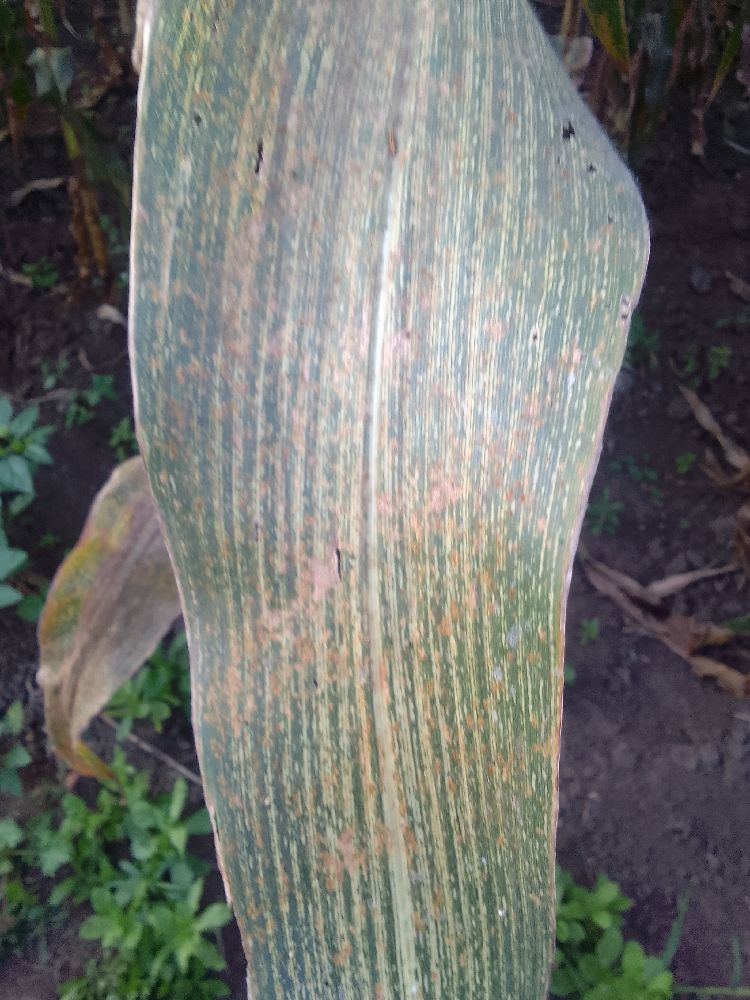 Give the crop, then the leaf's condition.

maize, maize streak virus
